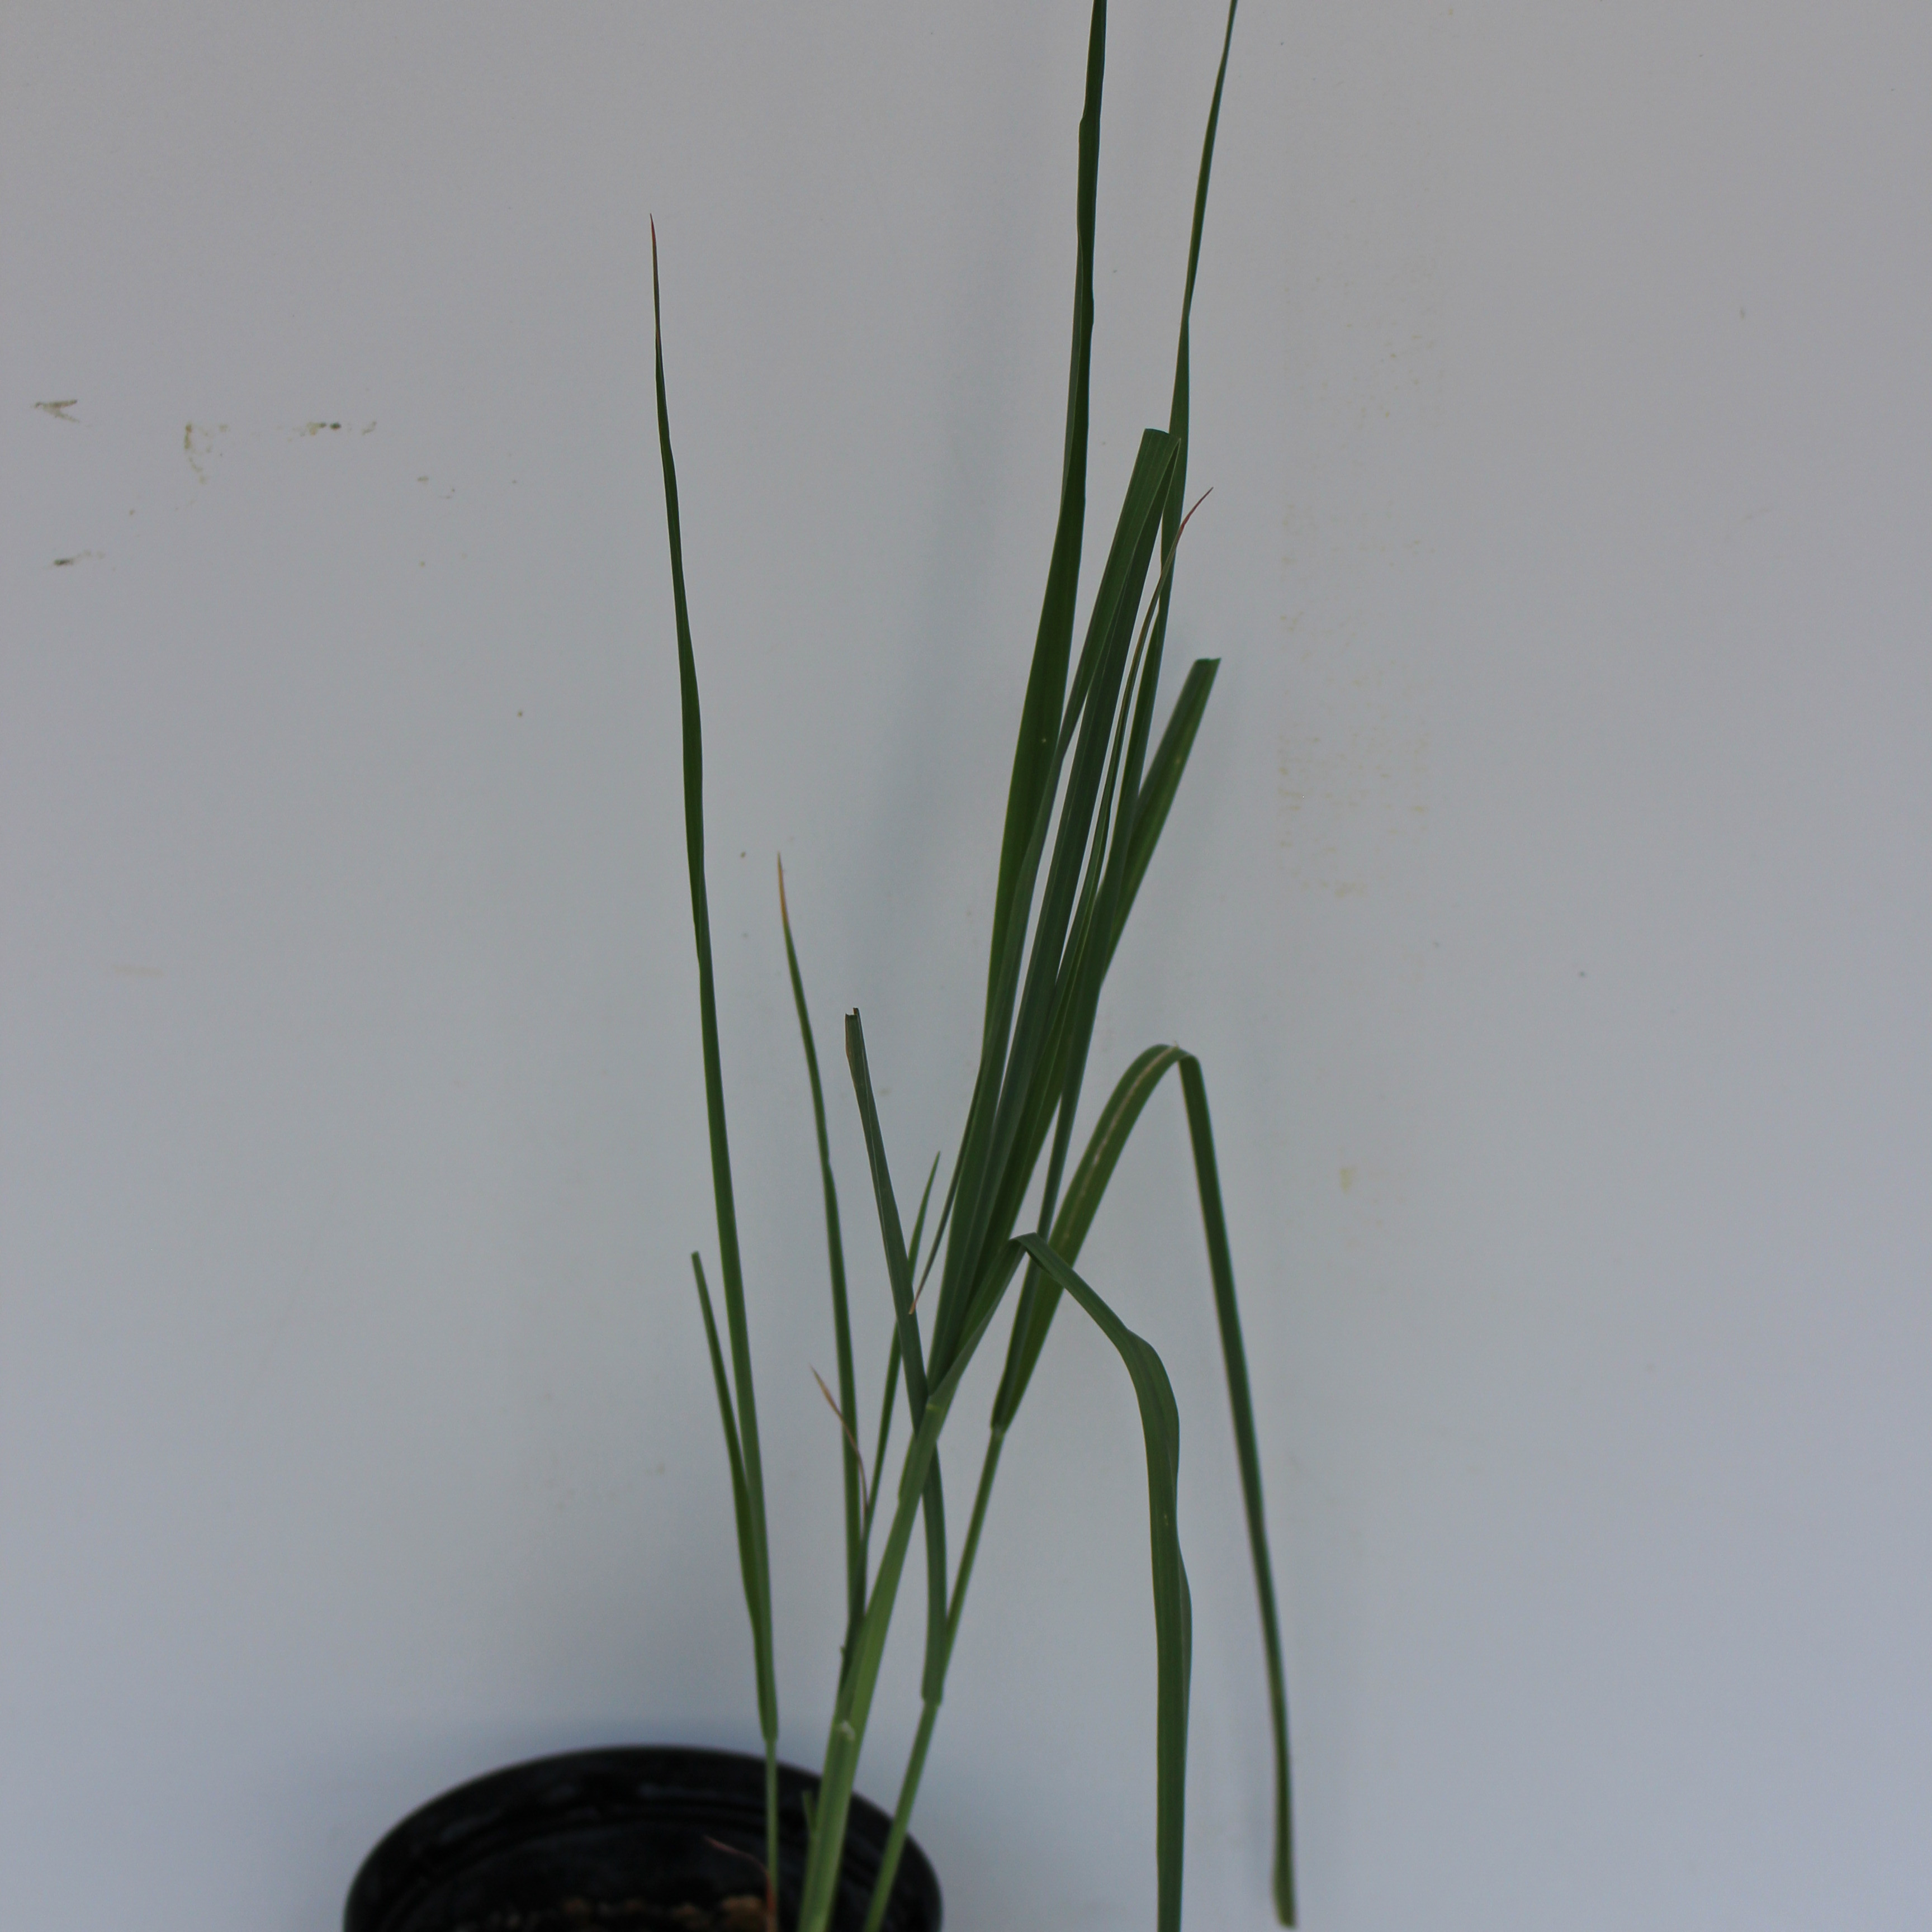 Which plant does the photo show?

Avena sterilis
